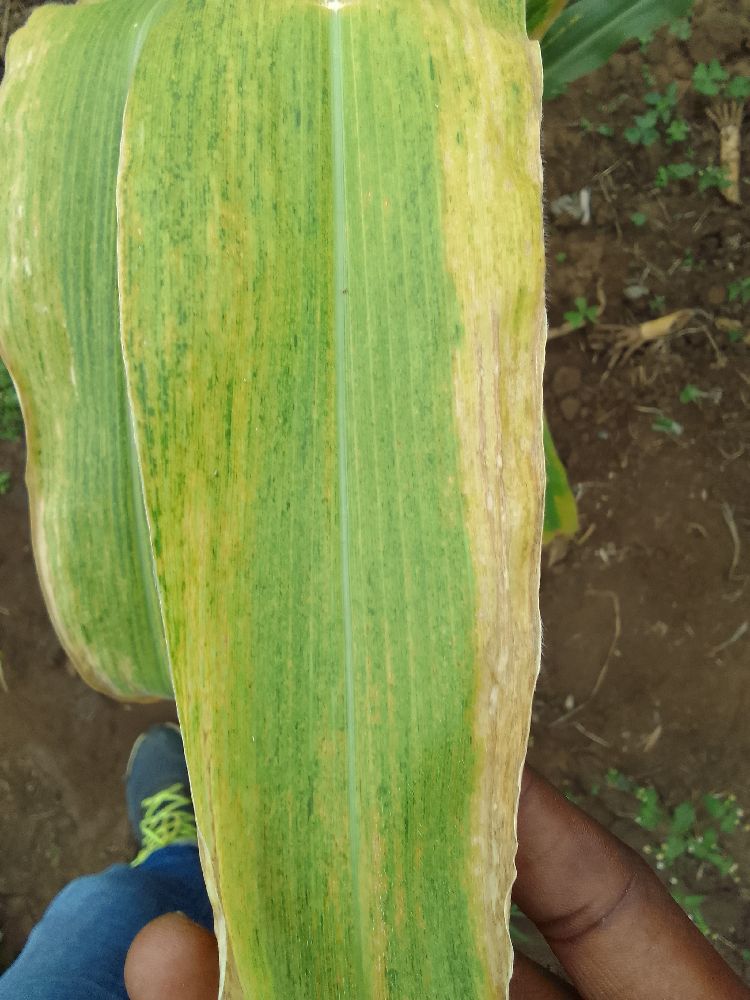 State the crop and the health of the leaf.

maize, maize lethal necrosis
